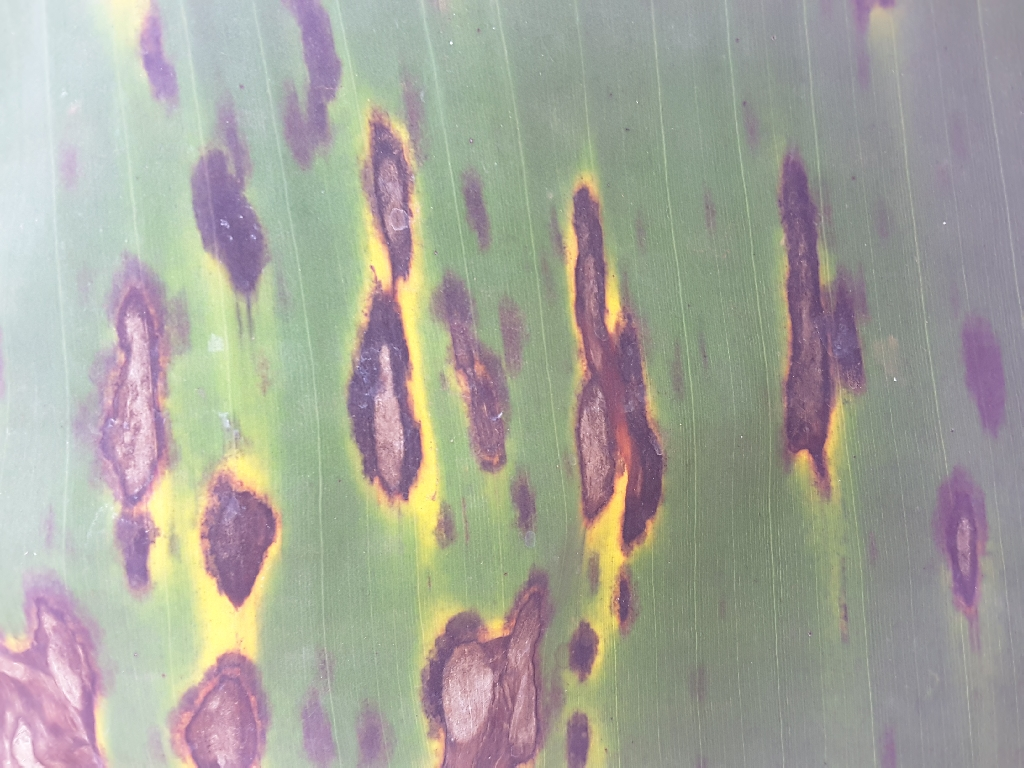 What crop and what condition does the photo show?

banana, black sigatoka
